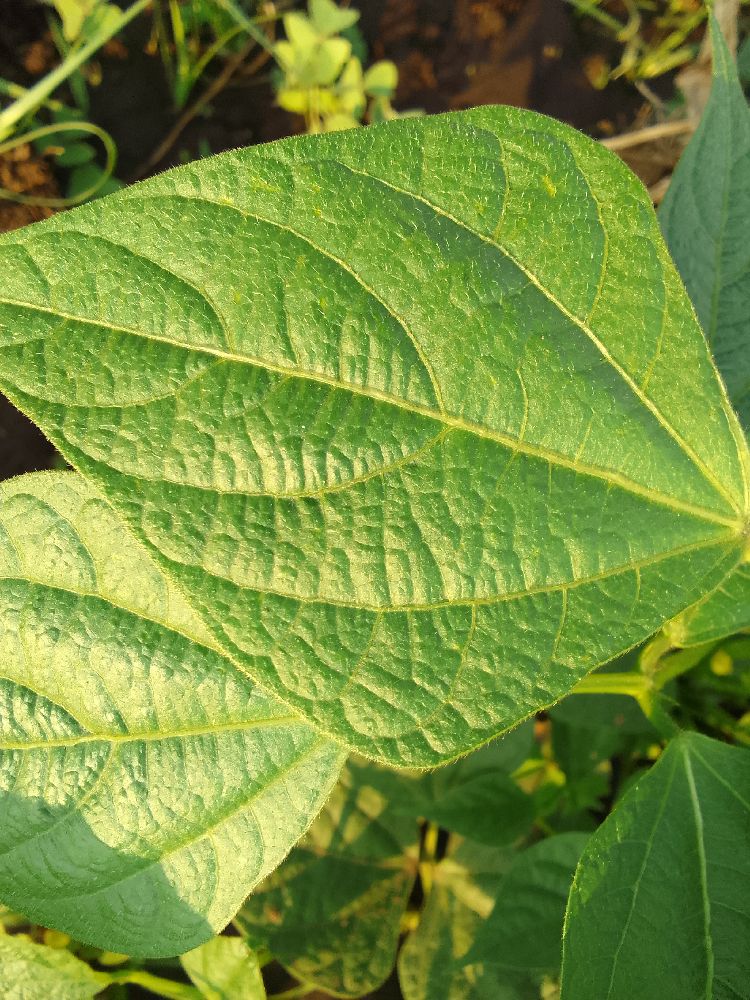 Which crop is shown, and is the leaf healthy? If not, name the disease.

common bean, healthy
